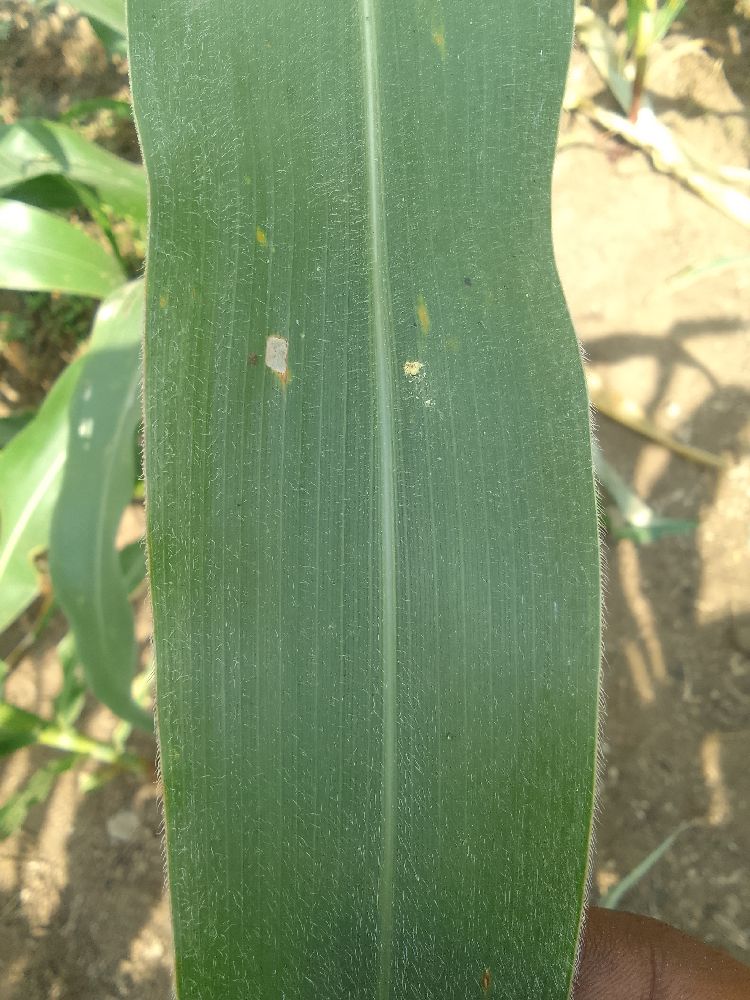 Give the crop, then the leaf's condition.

maize, healthy
